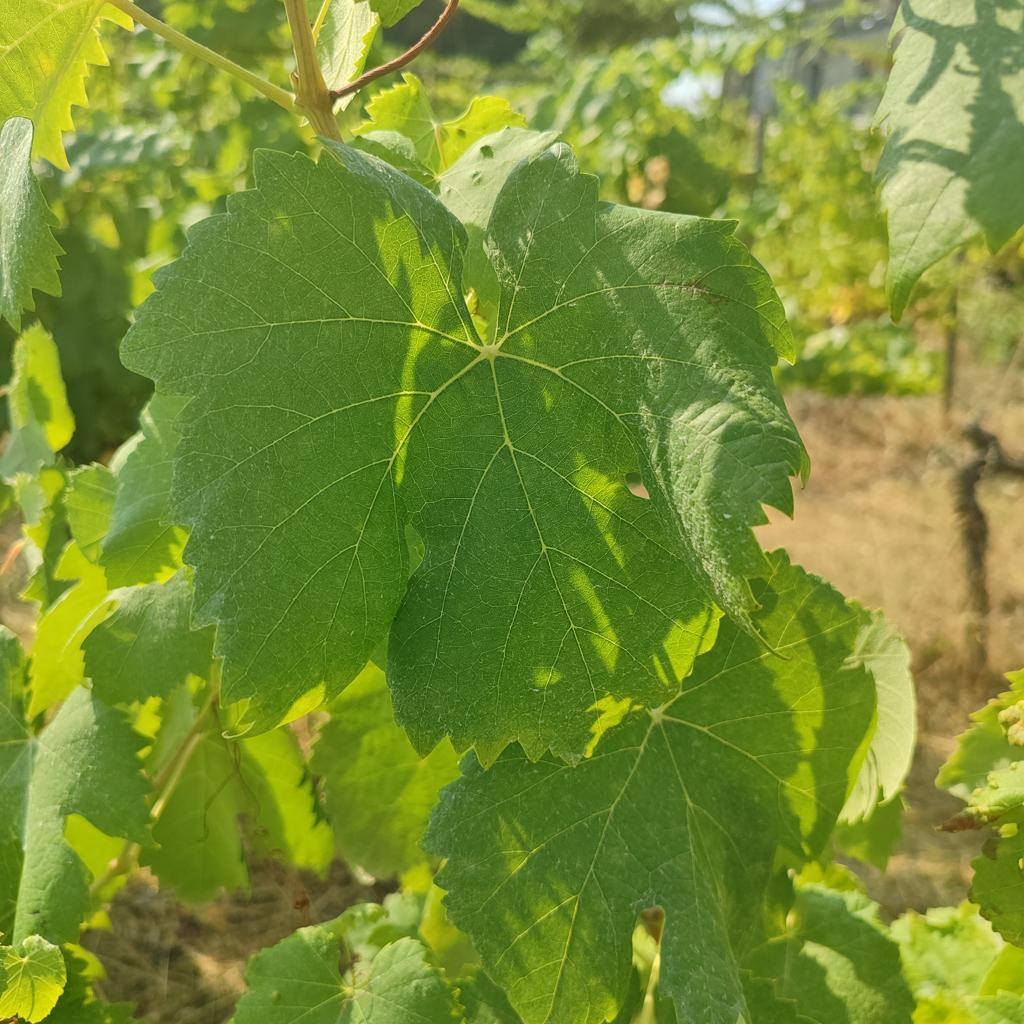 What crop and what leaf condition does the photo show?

grapevine, healthy
